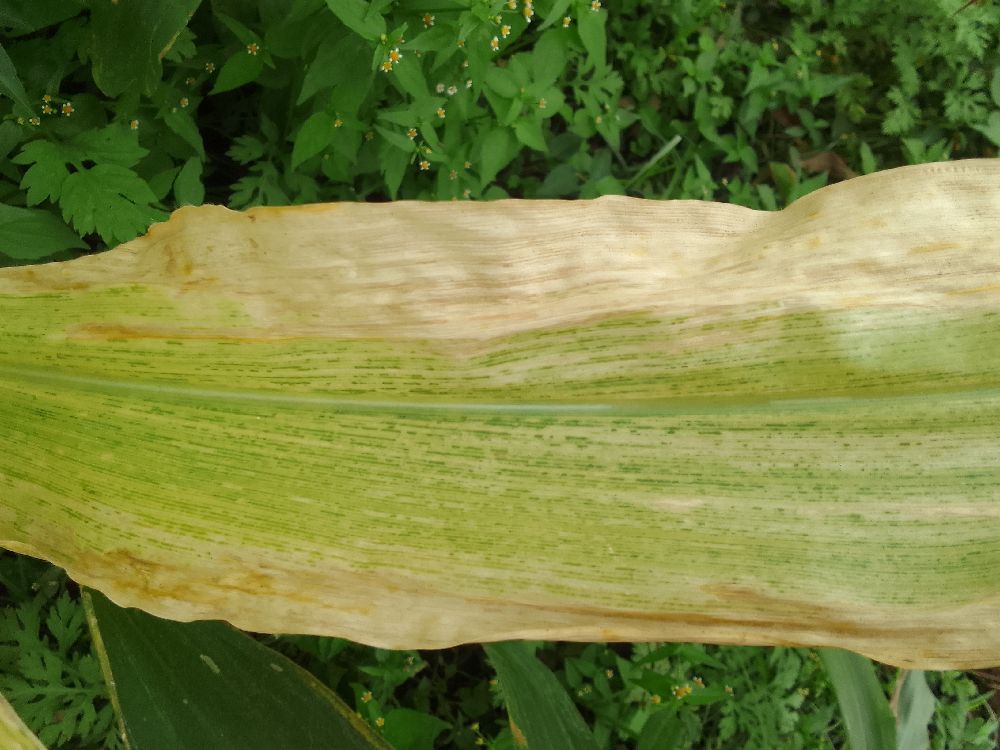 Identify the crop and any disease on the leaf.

maize, maize lethal necrosis
